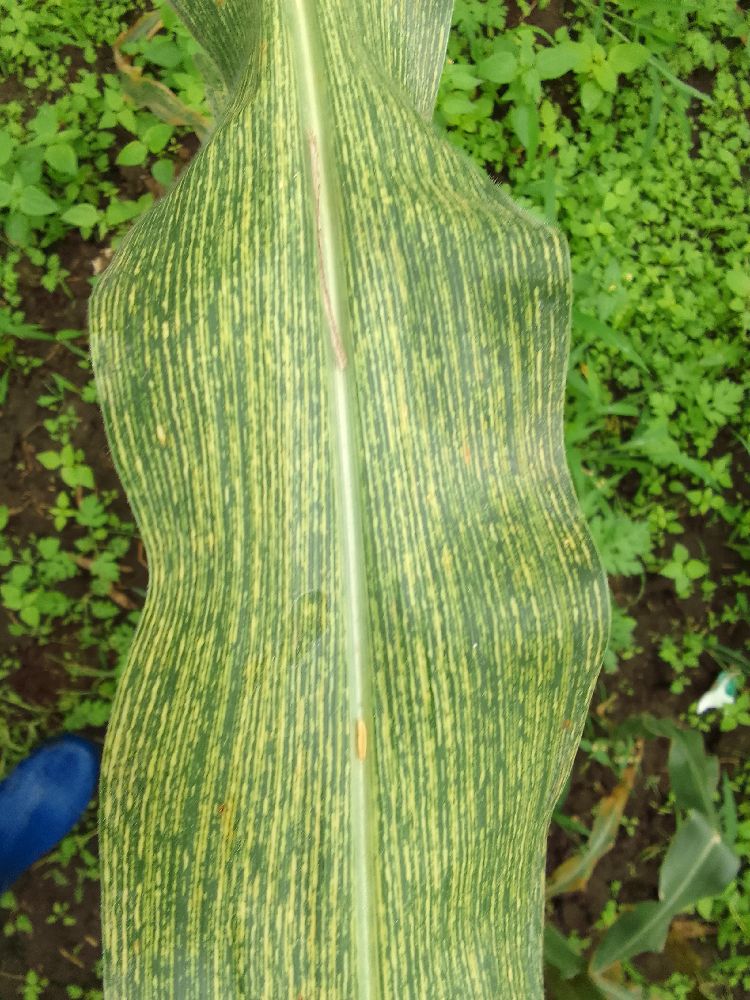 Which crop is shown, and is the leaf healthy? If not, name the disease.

maize, maize streak virus
